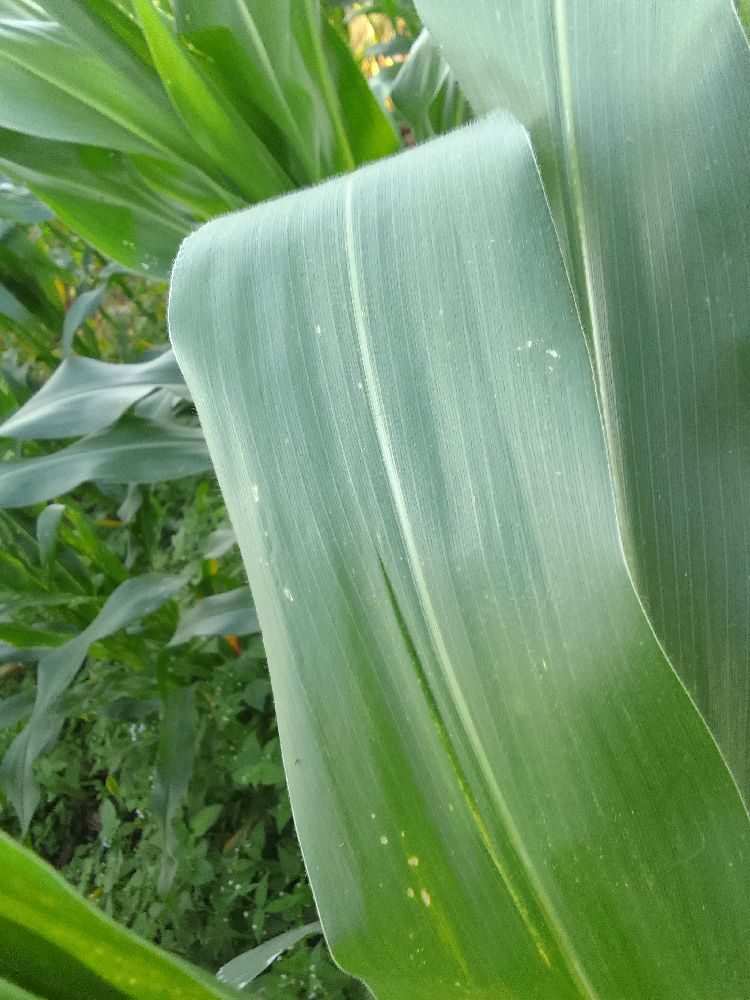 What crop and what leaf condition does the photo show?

maize, healthy
